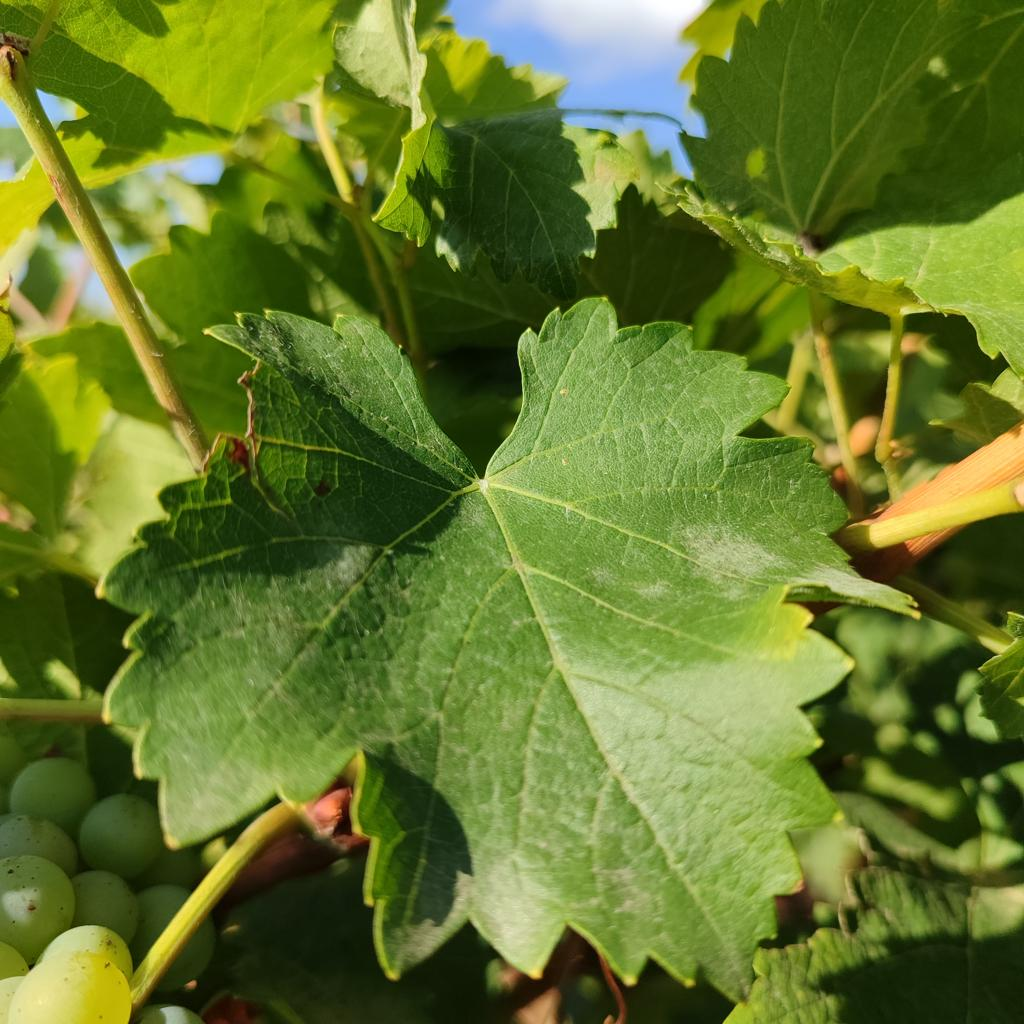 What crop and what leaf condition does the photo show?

grapevine, powdery mildew
